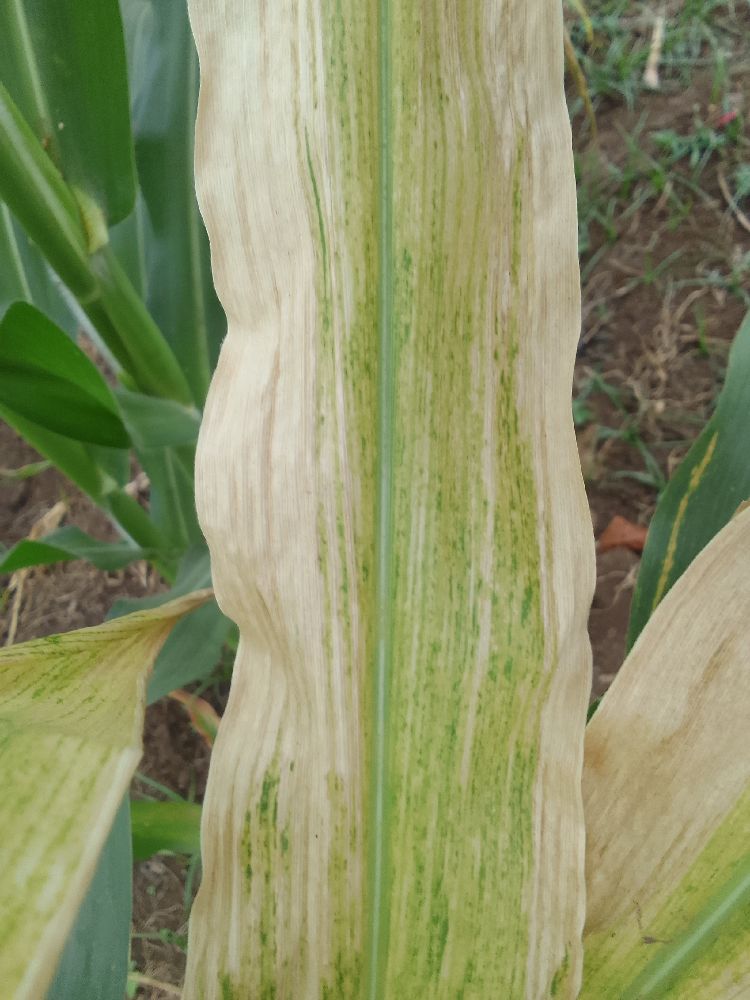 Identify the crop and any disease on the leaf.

maize, maize lethal necrosis
